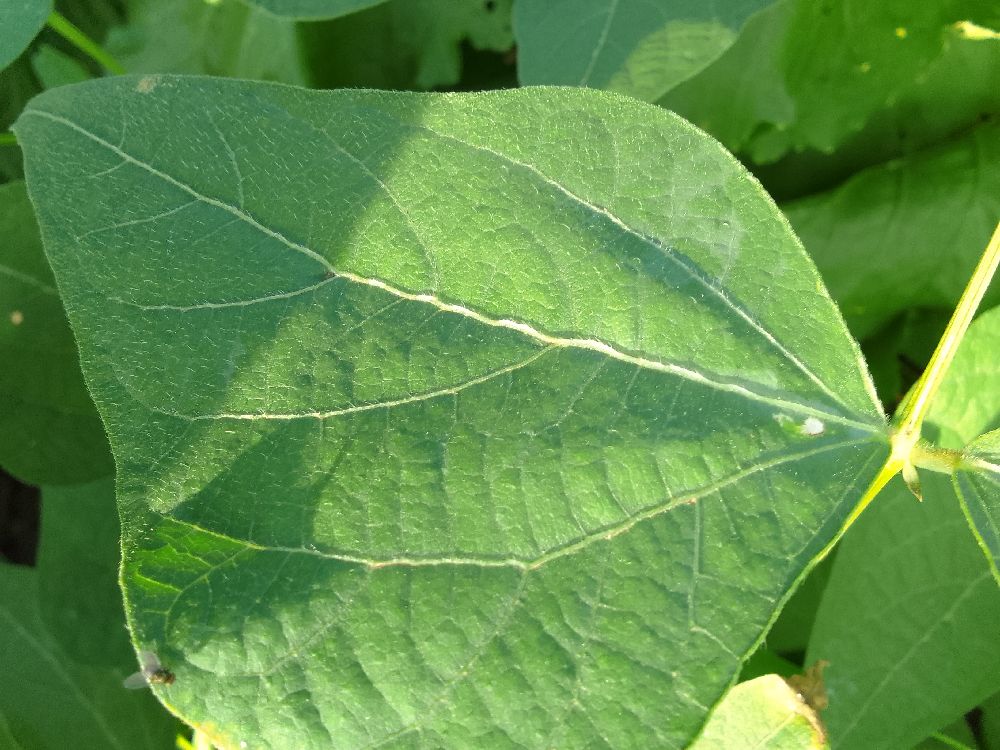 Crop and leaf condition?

common bean, healthy
